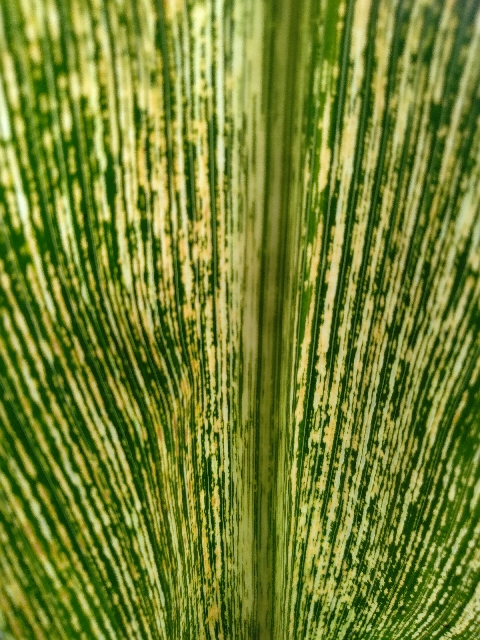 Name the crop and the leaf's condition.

maize, maize streak virus
